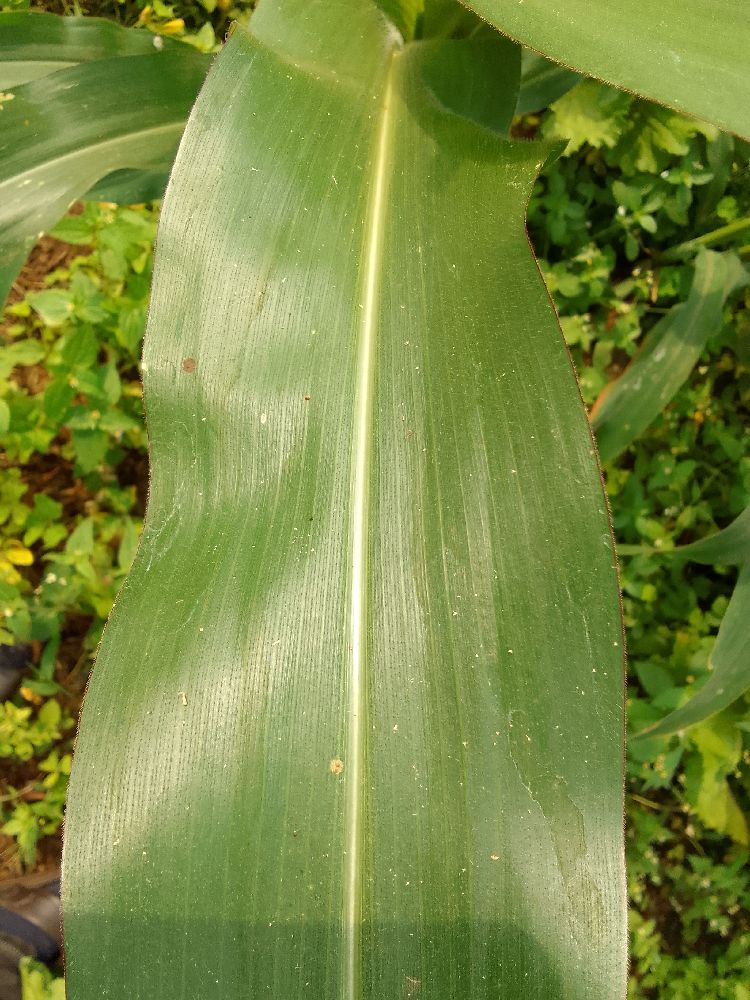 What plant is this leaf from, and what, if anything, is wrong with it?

maize, healthy
